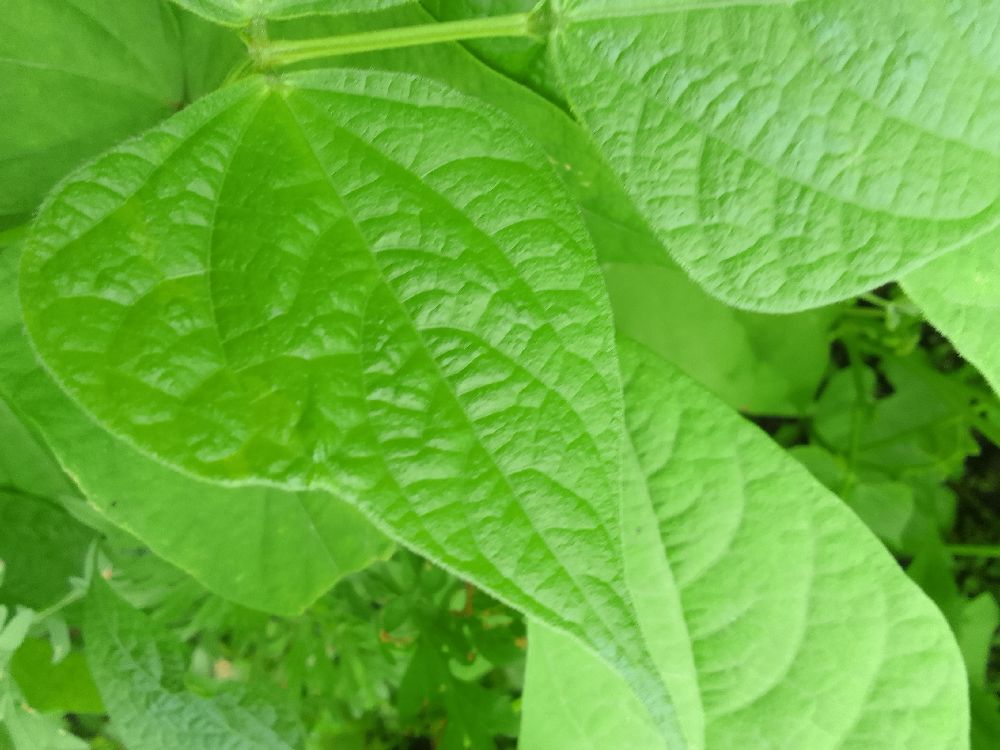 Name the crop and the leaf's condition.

common bean, healthy
